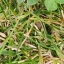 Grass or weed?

unstructured weed
